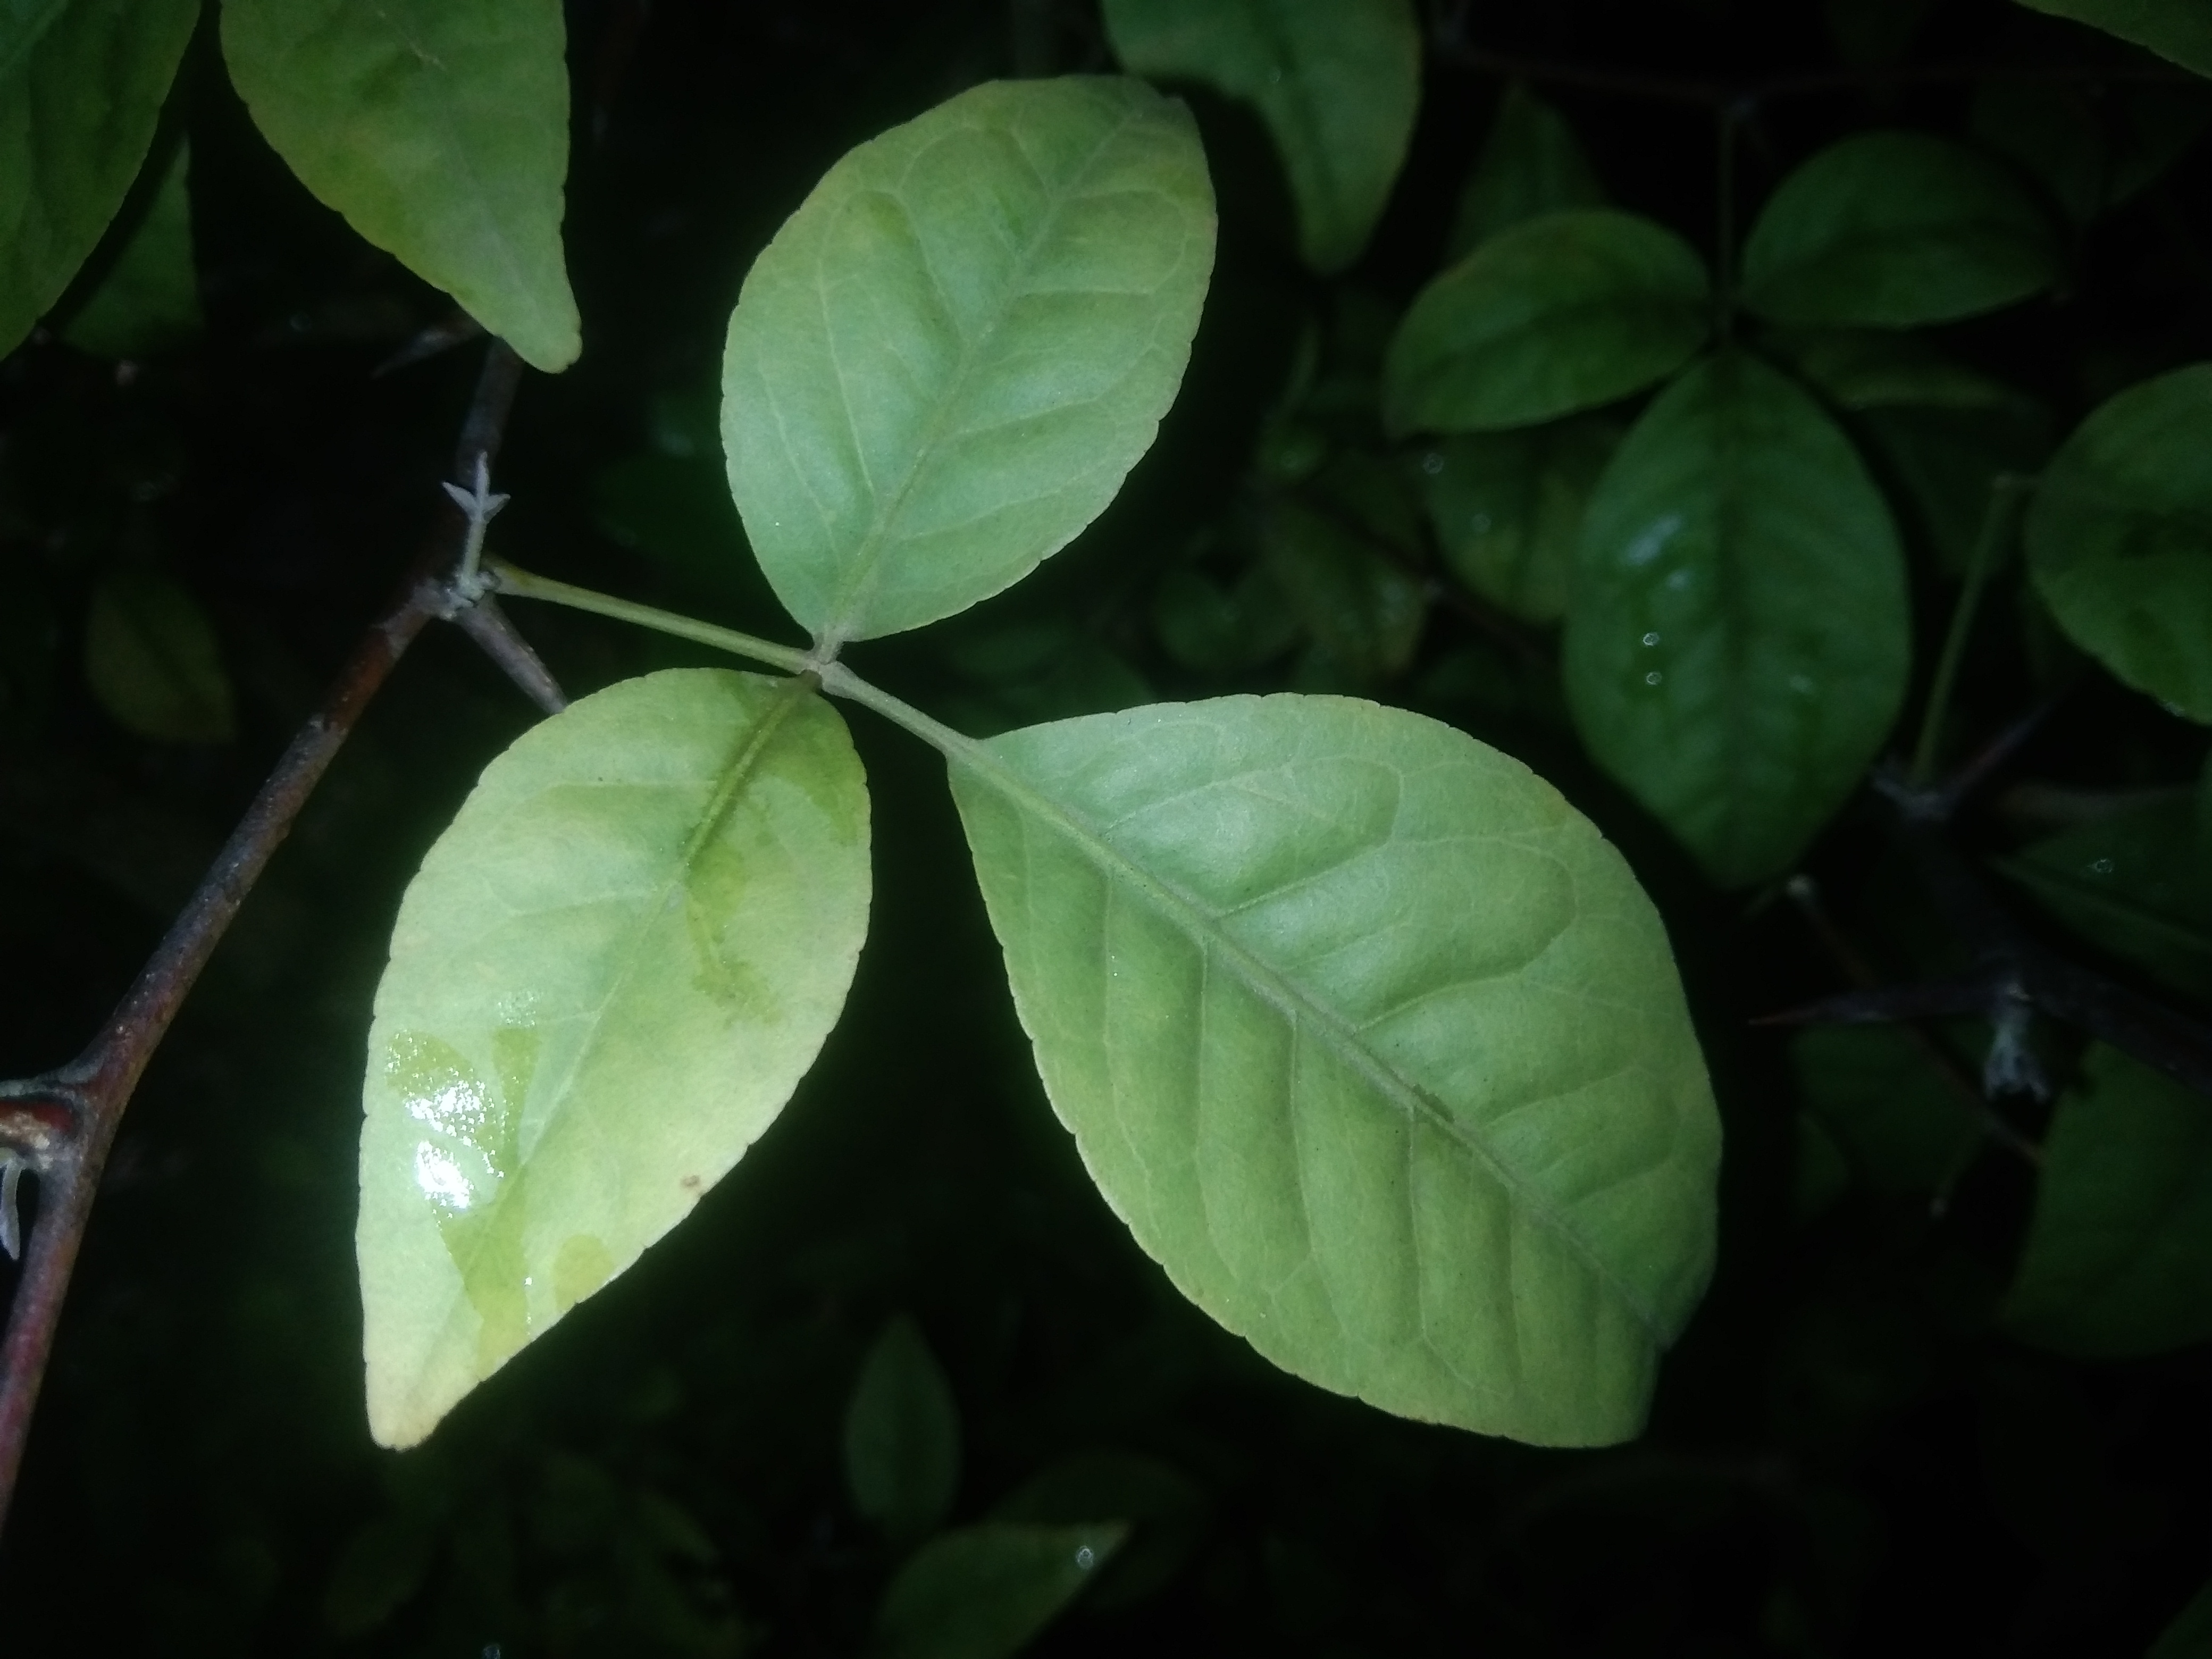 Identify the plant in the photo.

wood apple
